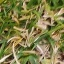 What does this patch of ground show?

grass
